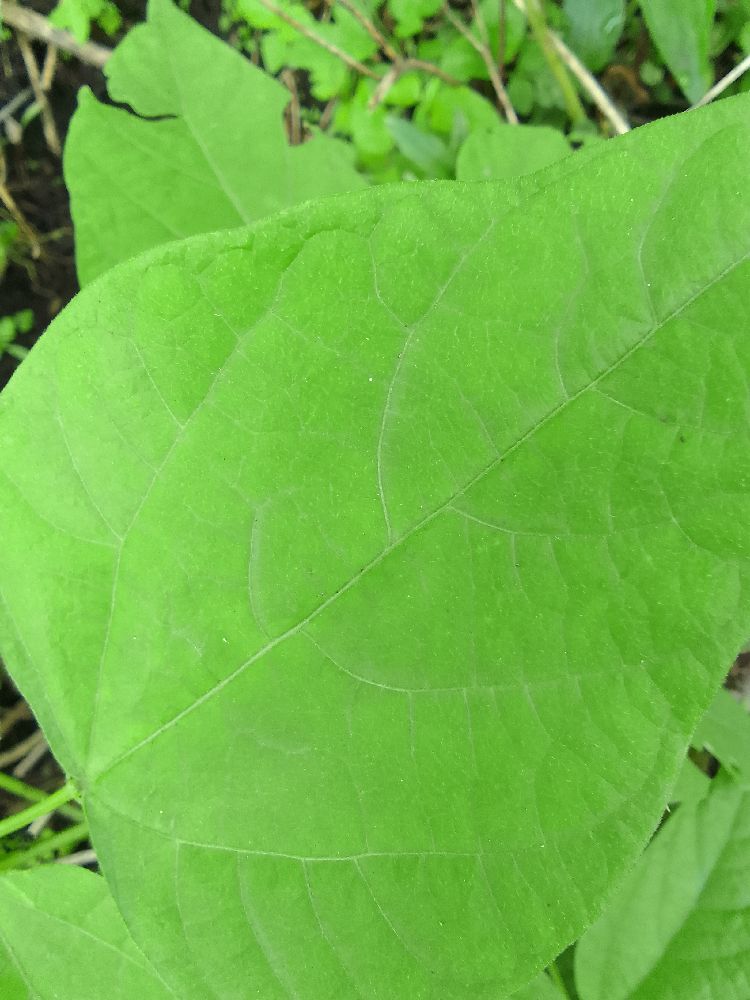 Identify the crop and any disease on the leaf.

common bean, healthy
